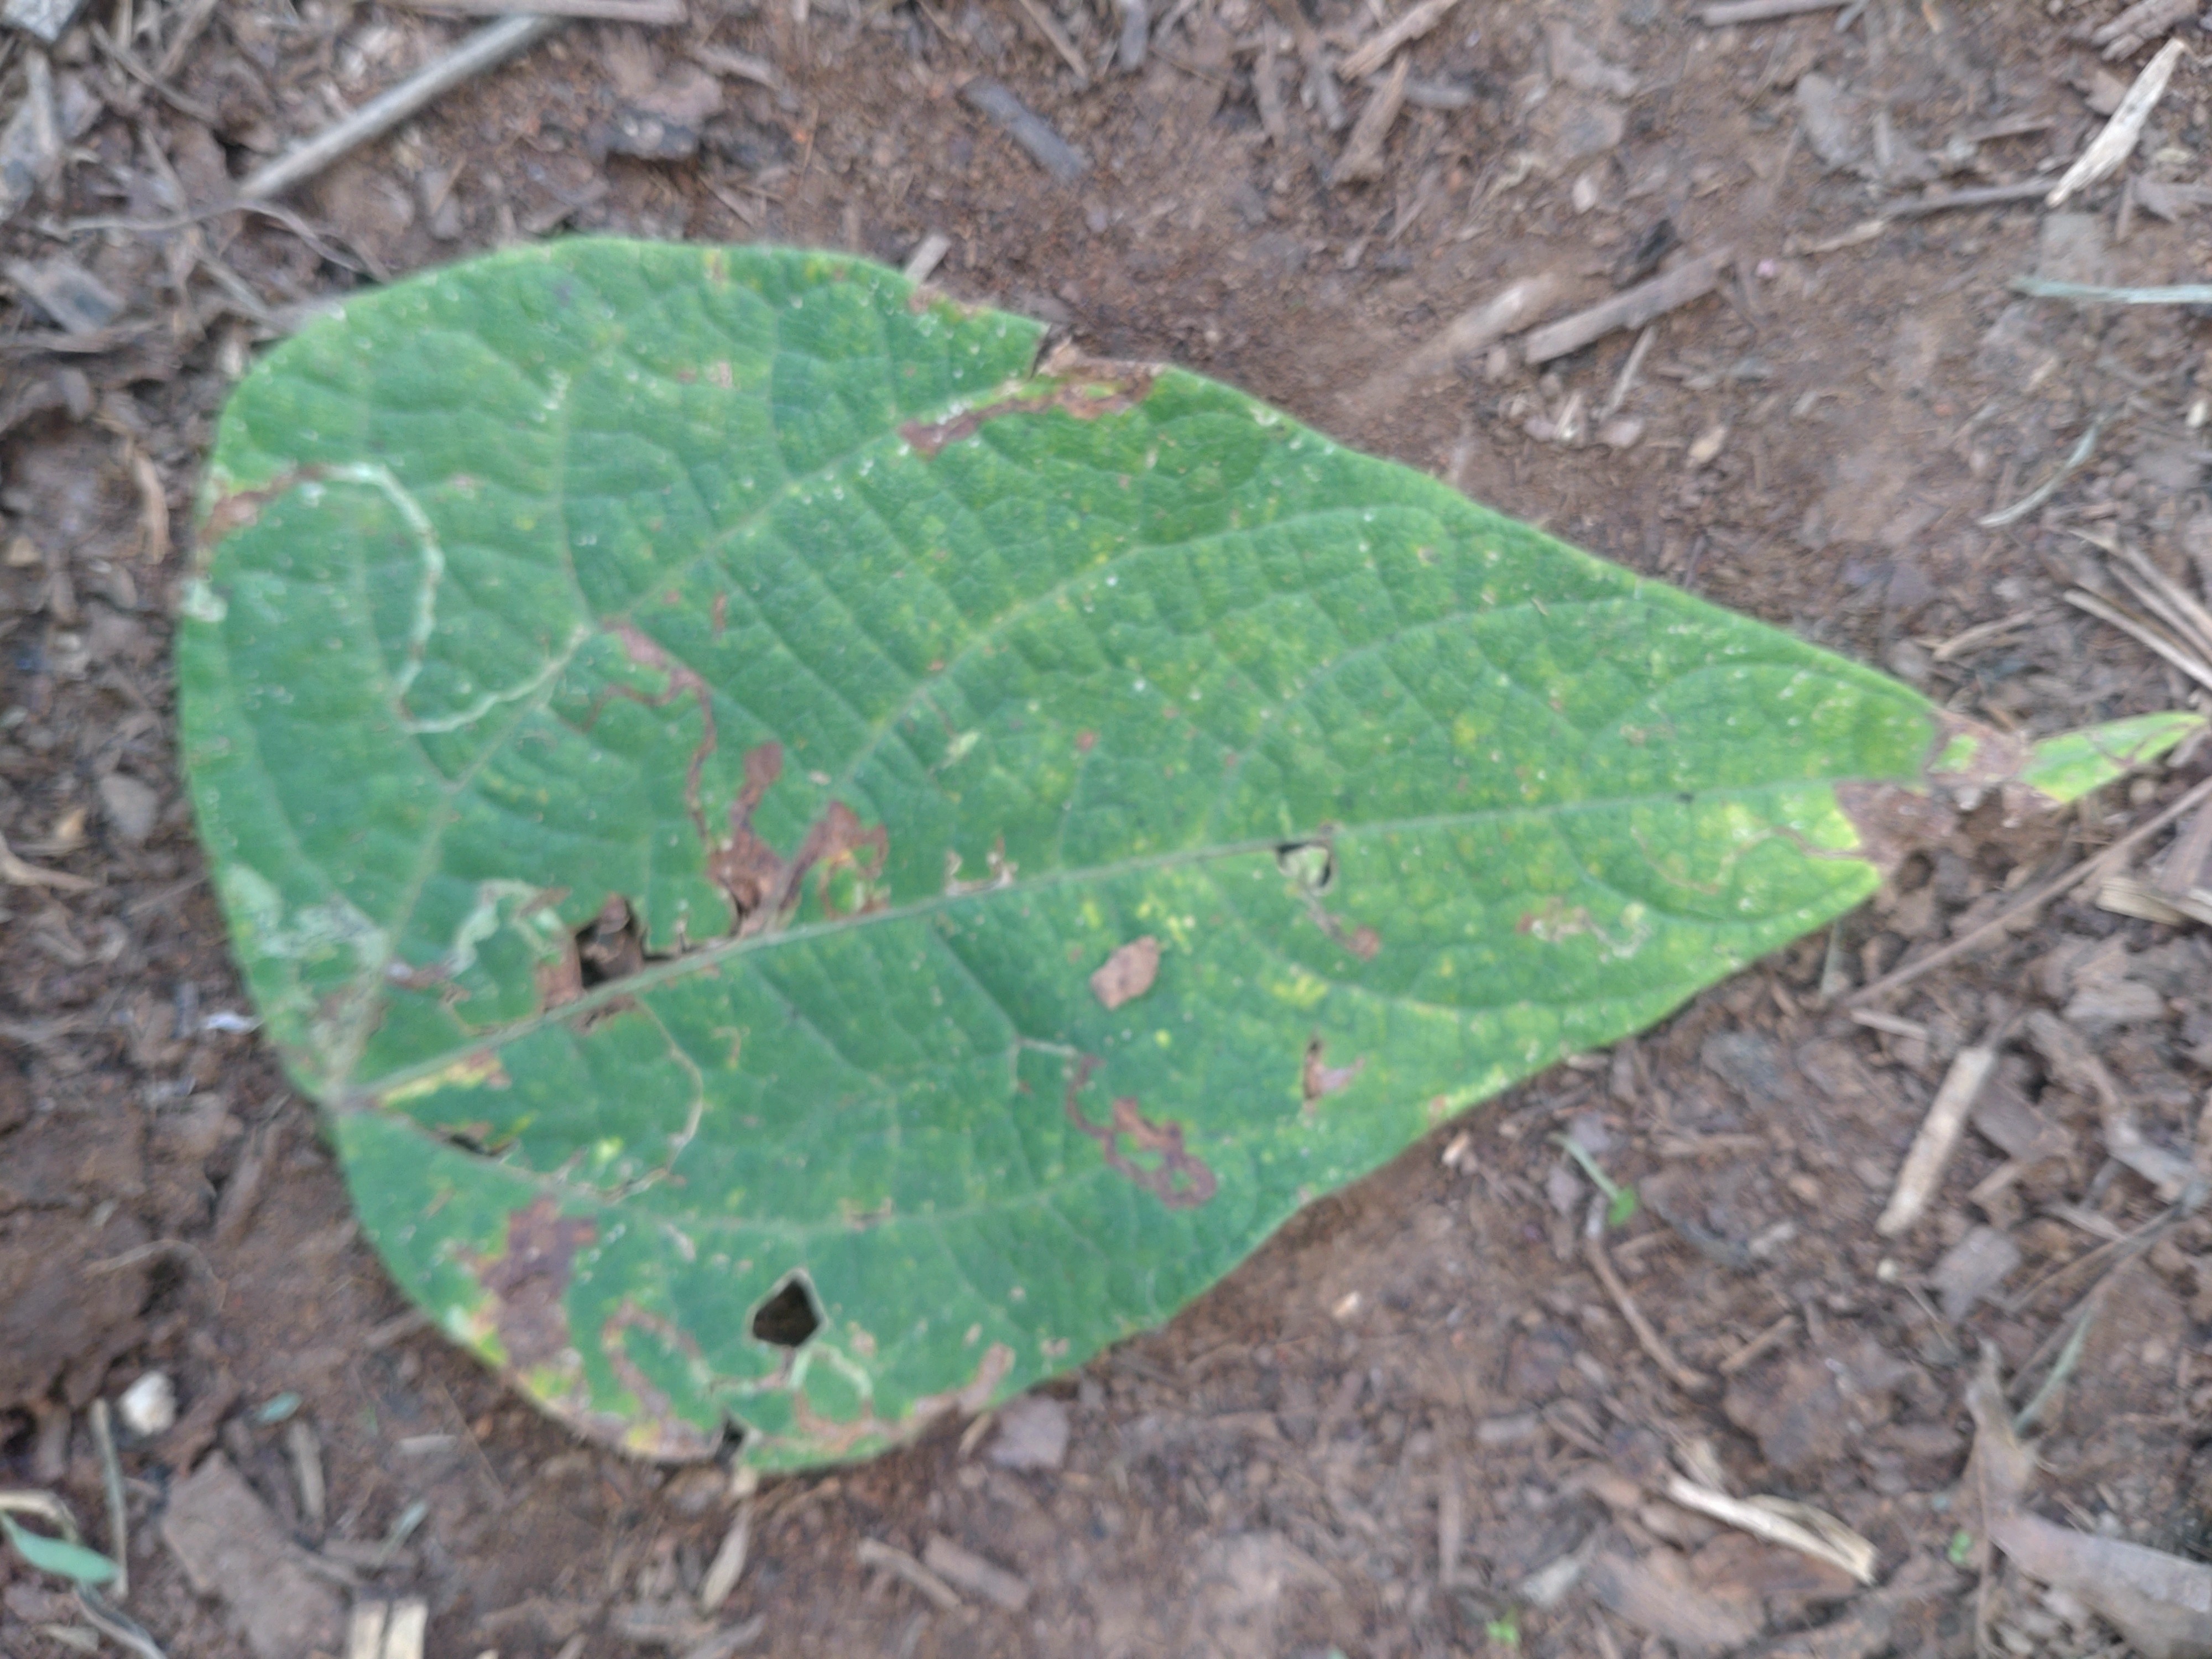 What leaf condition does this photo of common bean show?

anthracnose
